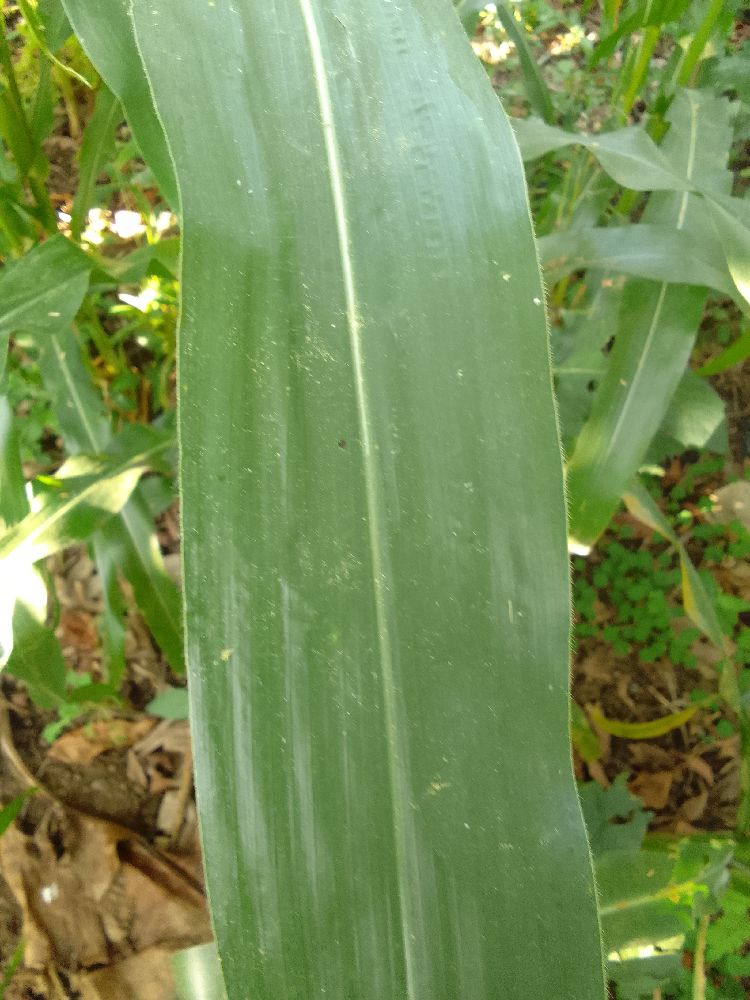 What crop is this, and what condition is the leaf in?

maize, healthy
